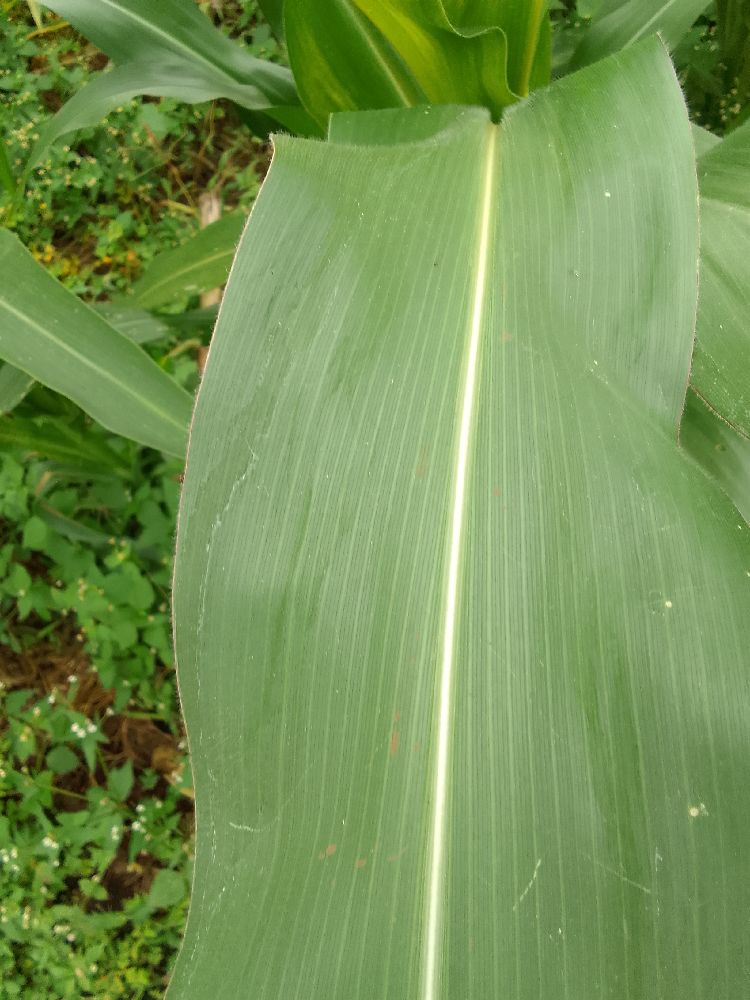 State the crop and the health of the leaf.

maize, healthy
